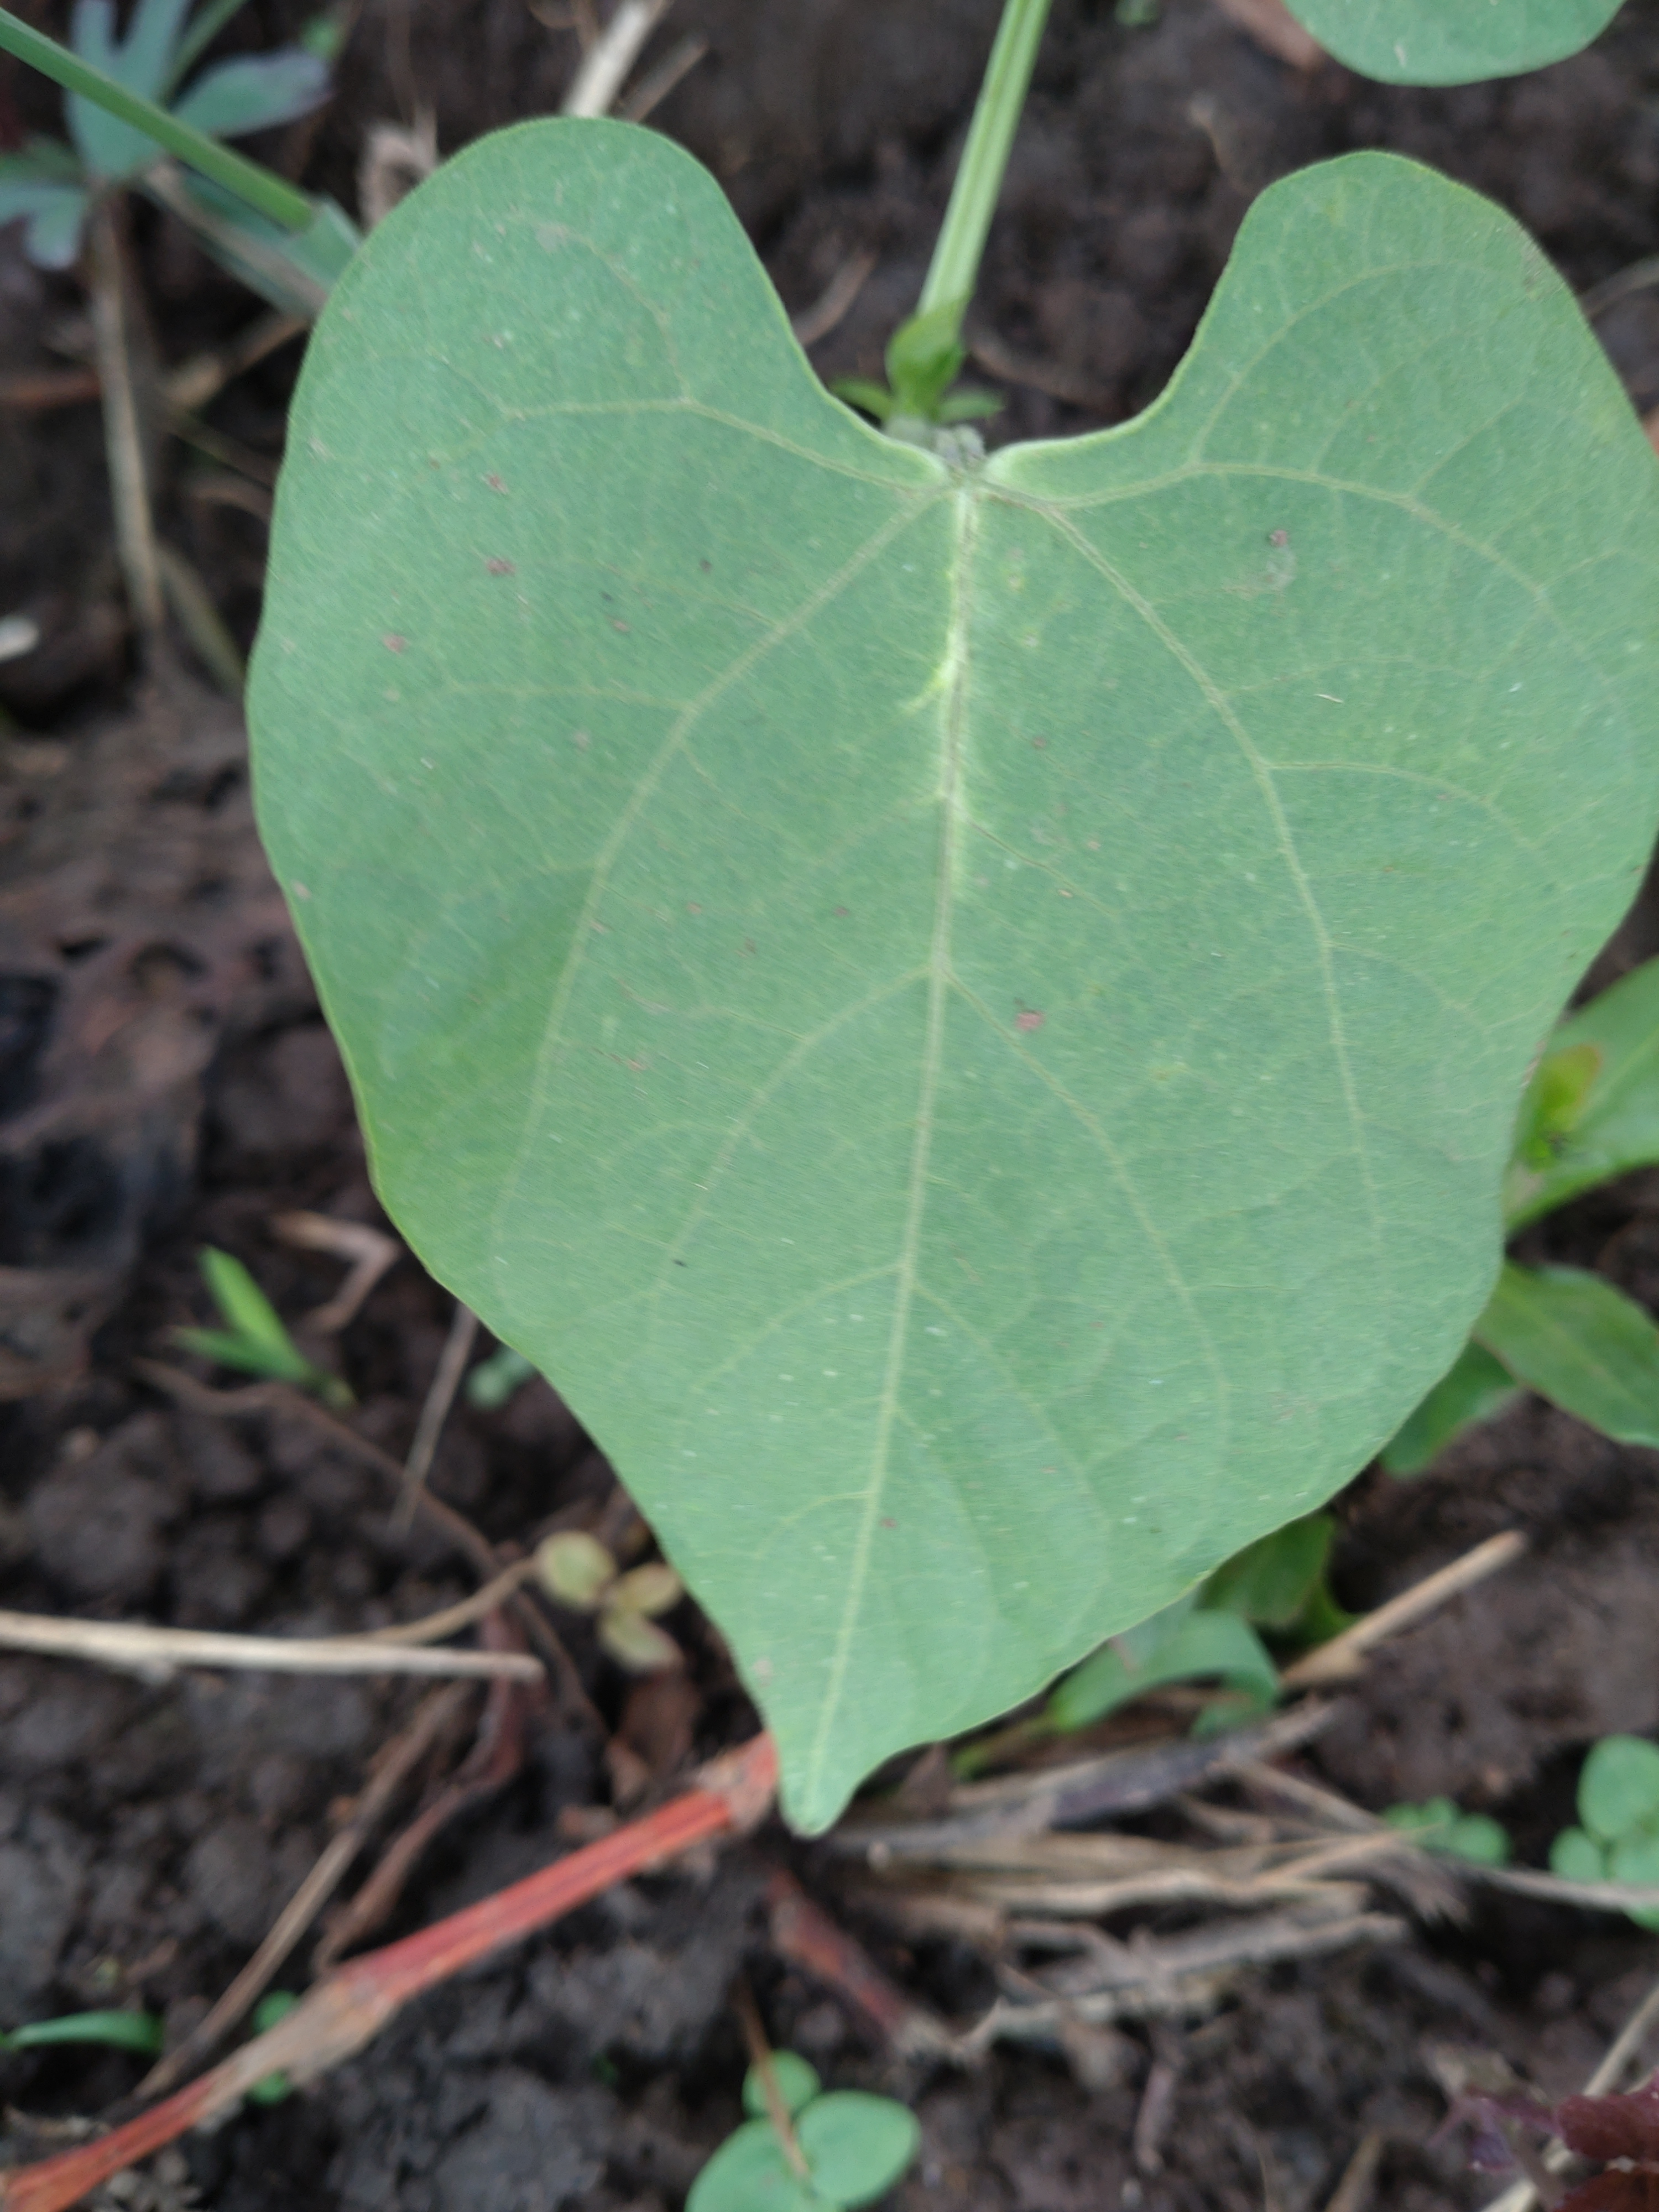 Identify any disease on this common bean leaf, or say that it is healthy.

healthy
